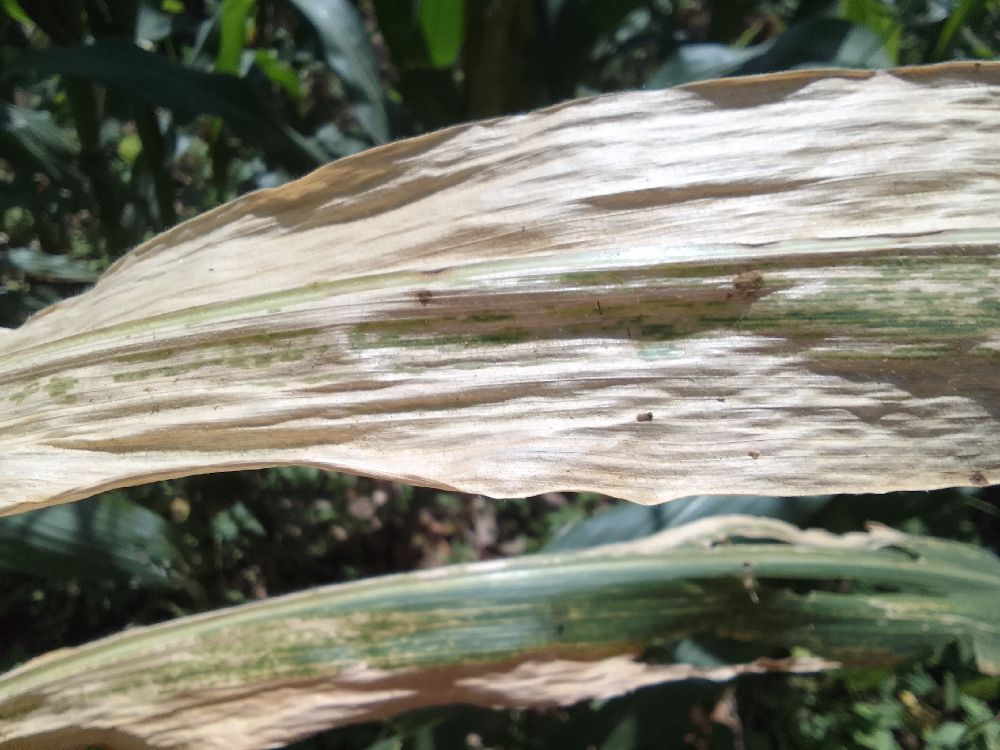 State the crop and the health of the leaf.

maize, maize lethal necrosis
